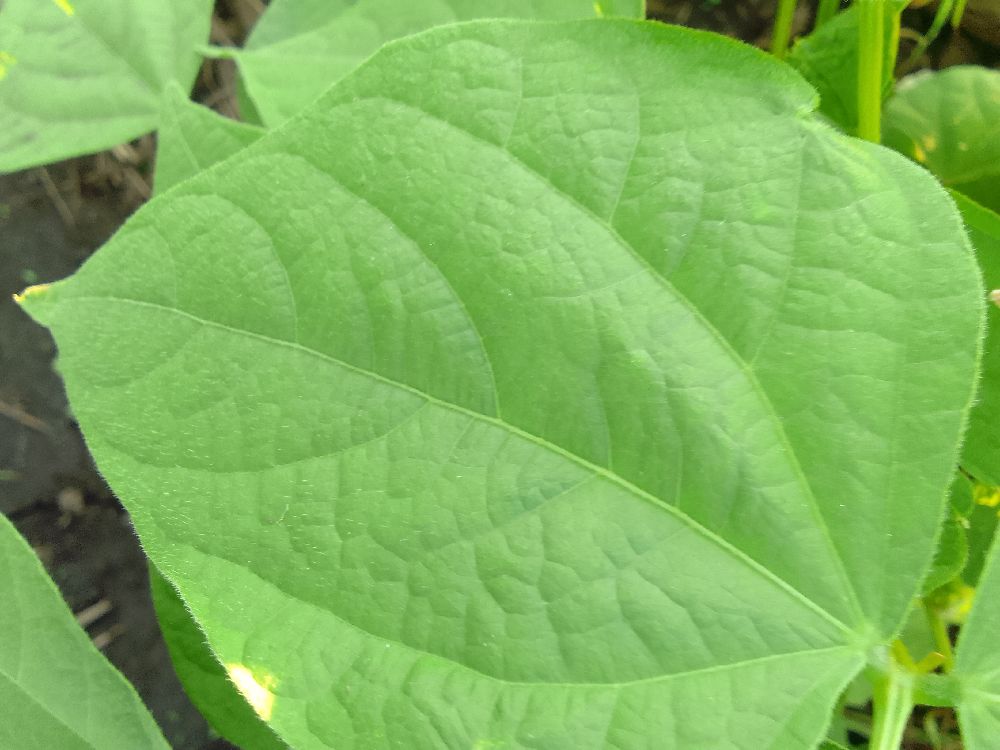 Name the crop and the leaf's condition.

common bean, healthy
